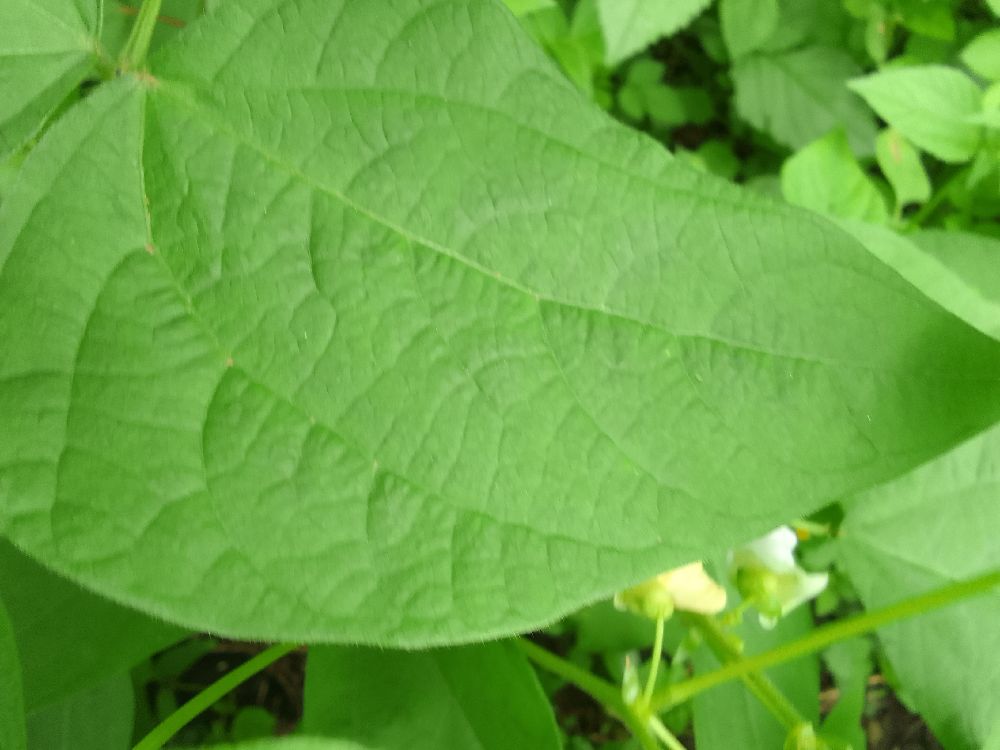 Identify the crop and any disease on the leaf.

common bean, healthy
